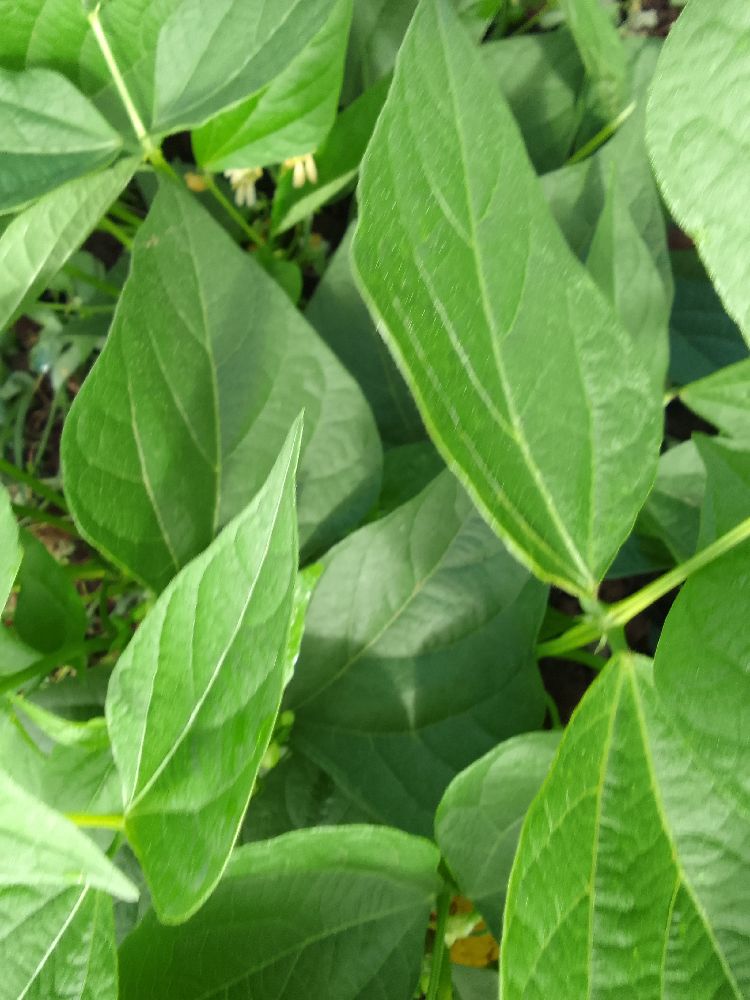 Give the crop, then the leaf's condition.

common bean, healthy
